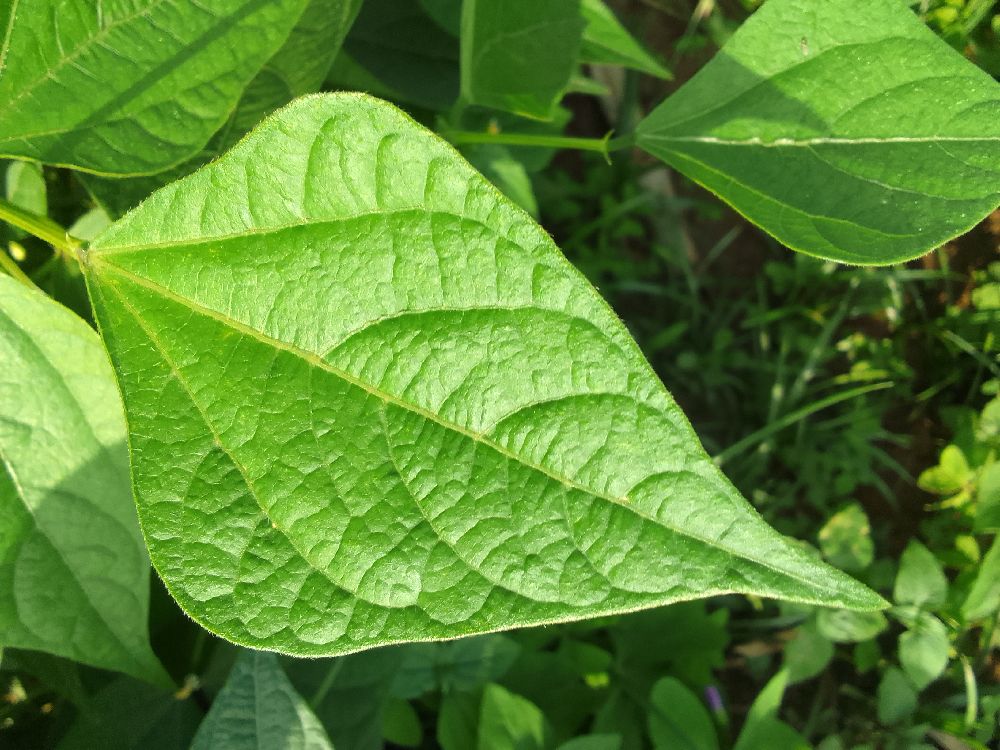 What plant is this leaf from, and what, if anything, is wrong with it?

common bean, healthy
